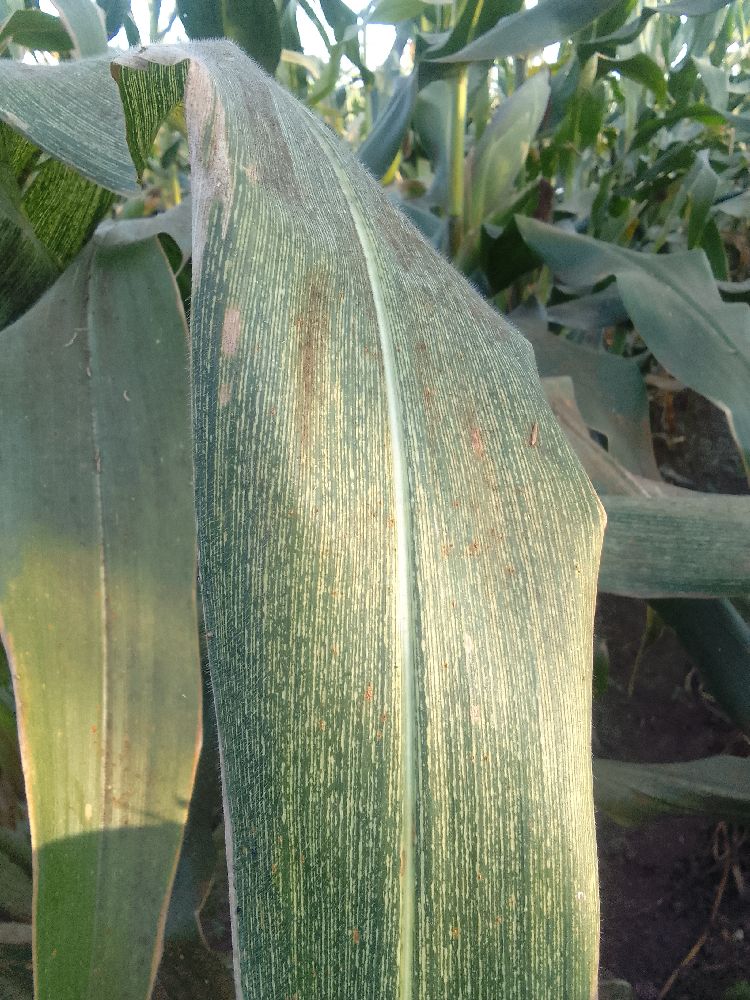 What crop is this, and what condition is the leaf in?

maize, maize streak virus
